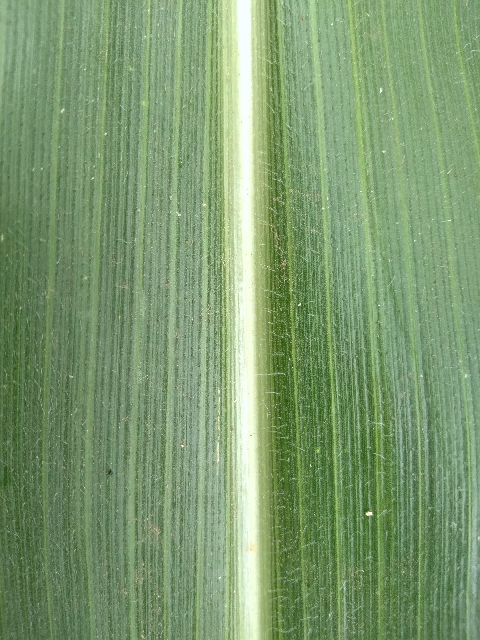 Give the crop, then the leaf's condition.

maize, healthy
